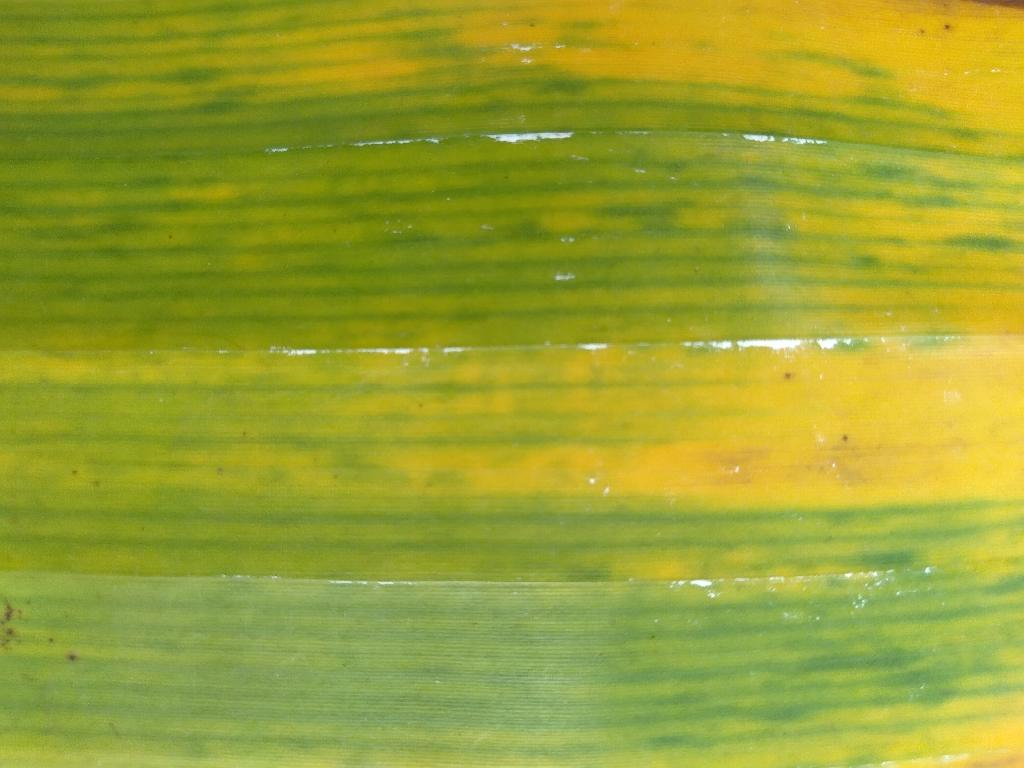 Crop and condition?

banana, fusarium wilt race 1
